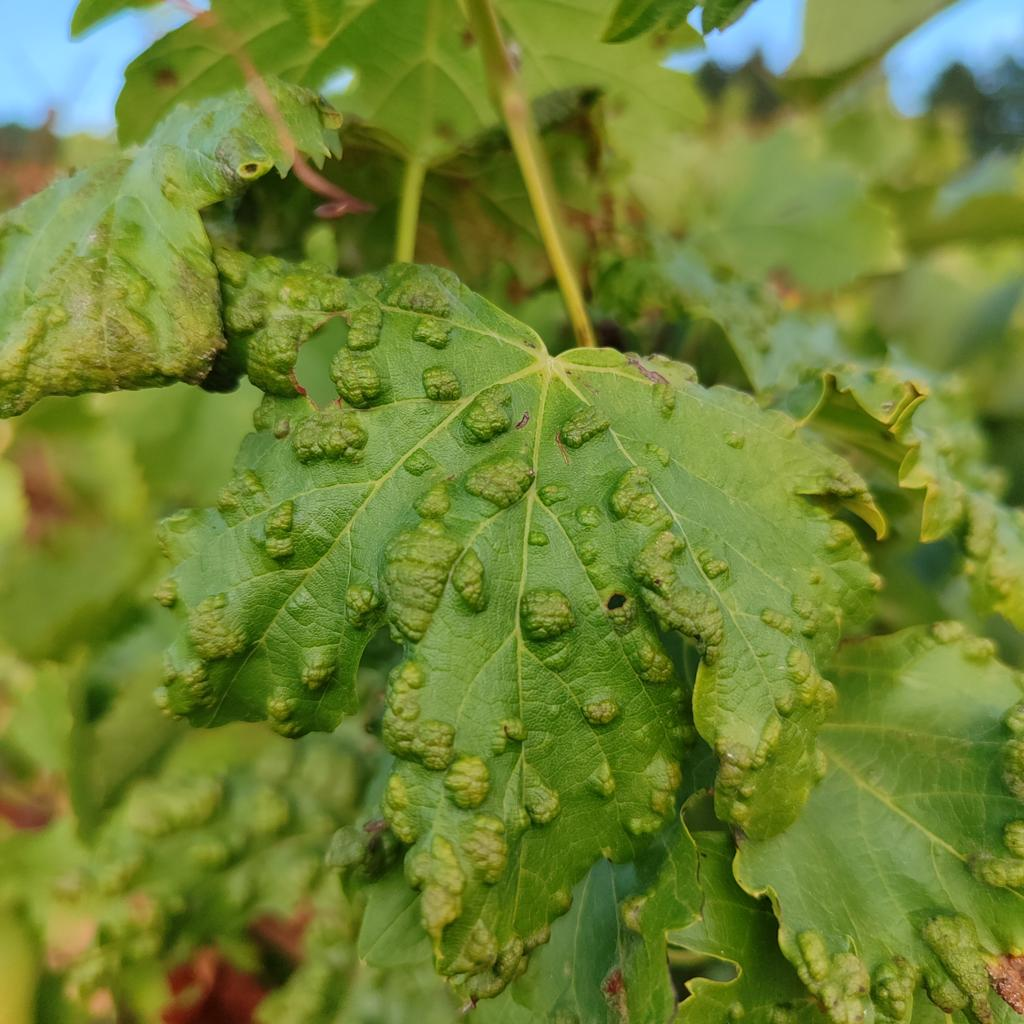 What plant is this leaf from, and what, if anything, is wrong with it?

grapevine, erineum mite
